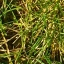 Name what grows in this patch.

grass
